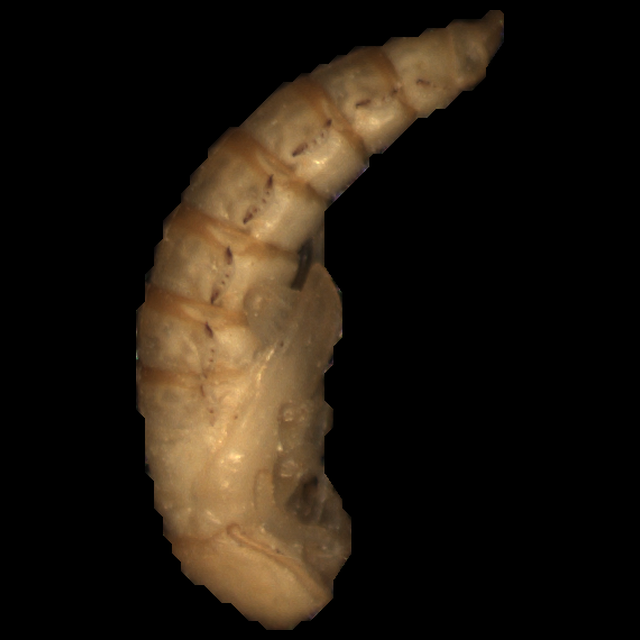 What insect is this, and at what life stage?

mealworm pupa
